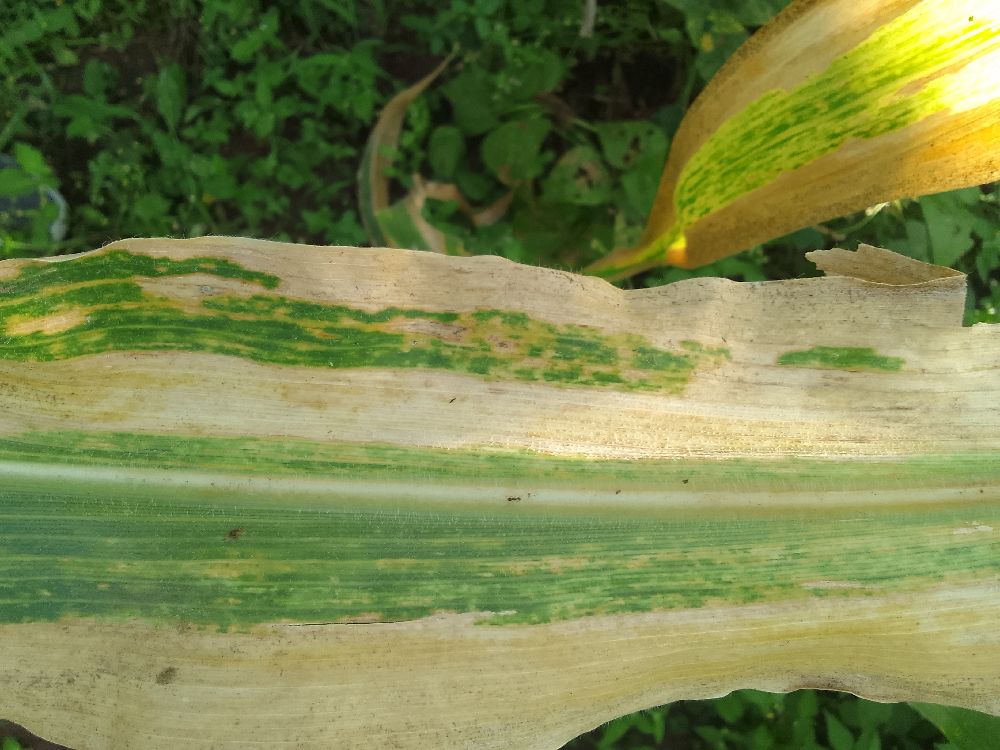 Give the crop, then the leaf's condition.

maize, maize lethal necrosis
